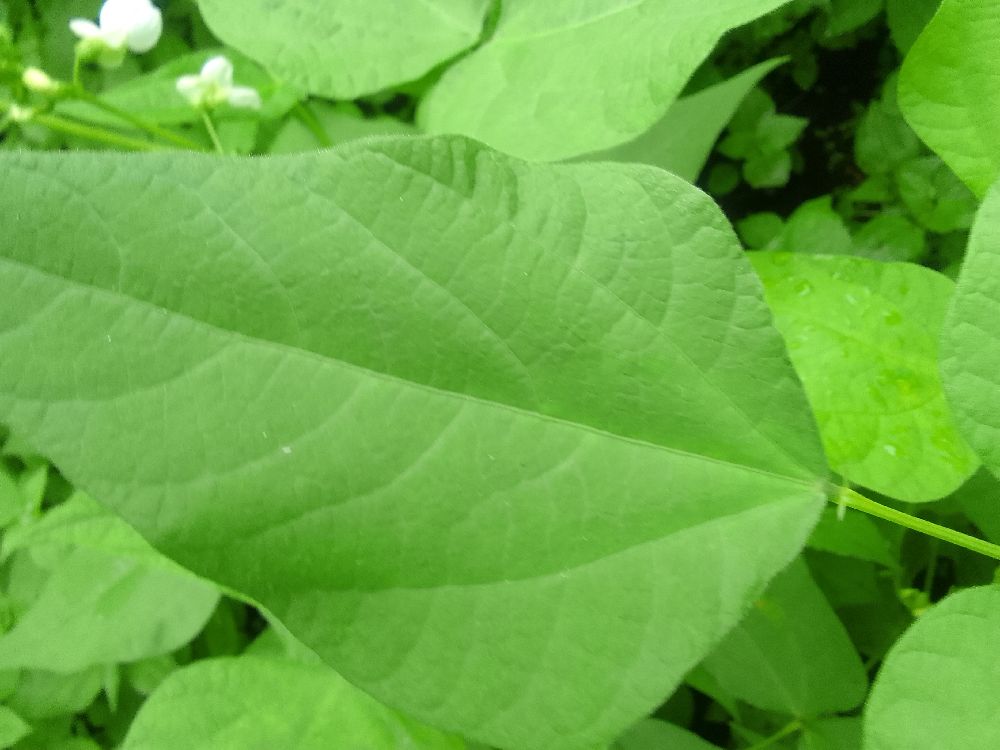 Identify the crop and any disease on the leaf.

common bean, healthy
